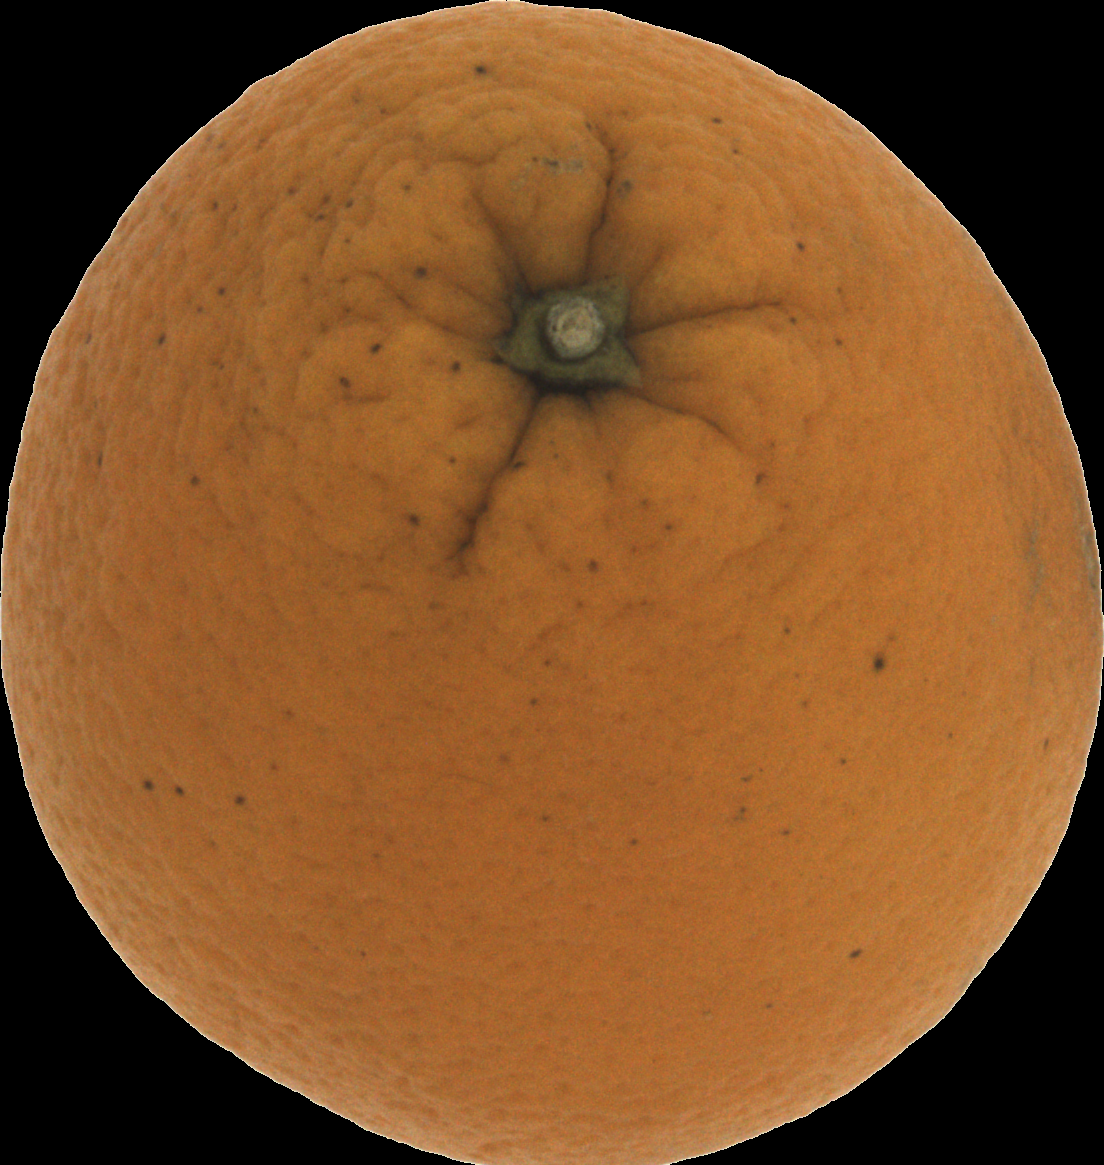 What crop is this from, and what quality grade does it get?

orange, bad
